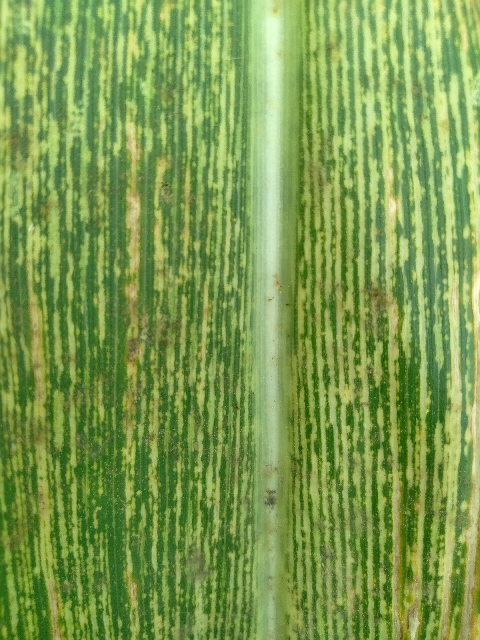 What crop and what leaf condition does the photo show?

maize, maize streak virus
